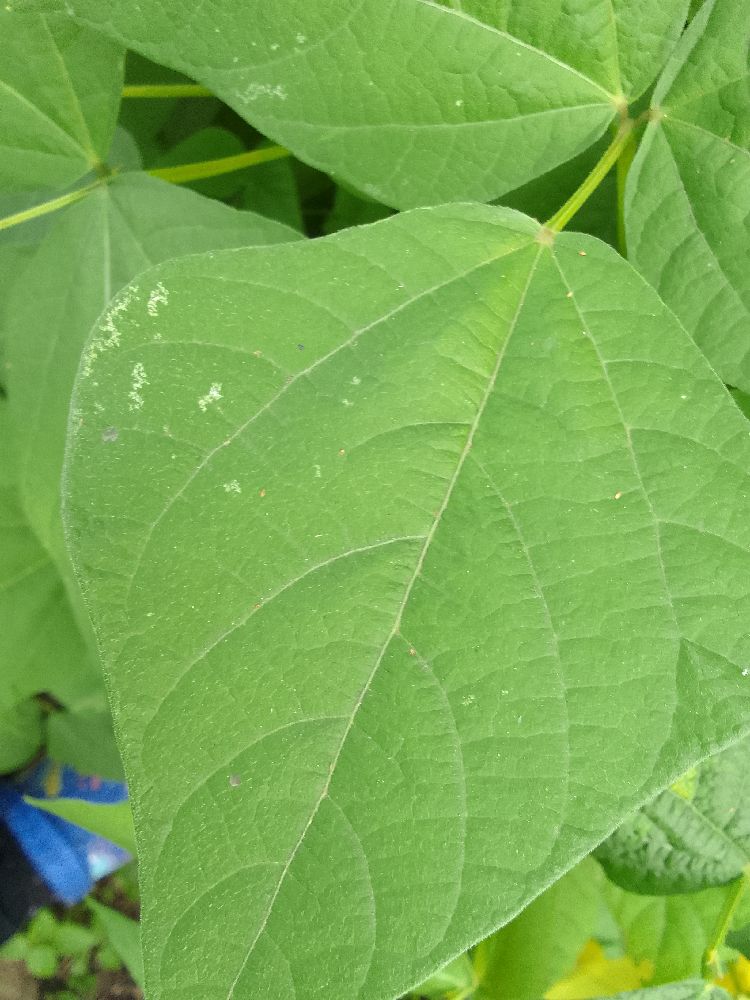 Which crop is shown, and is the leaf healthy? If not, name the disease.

common bean, healthy
